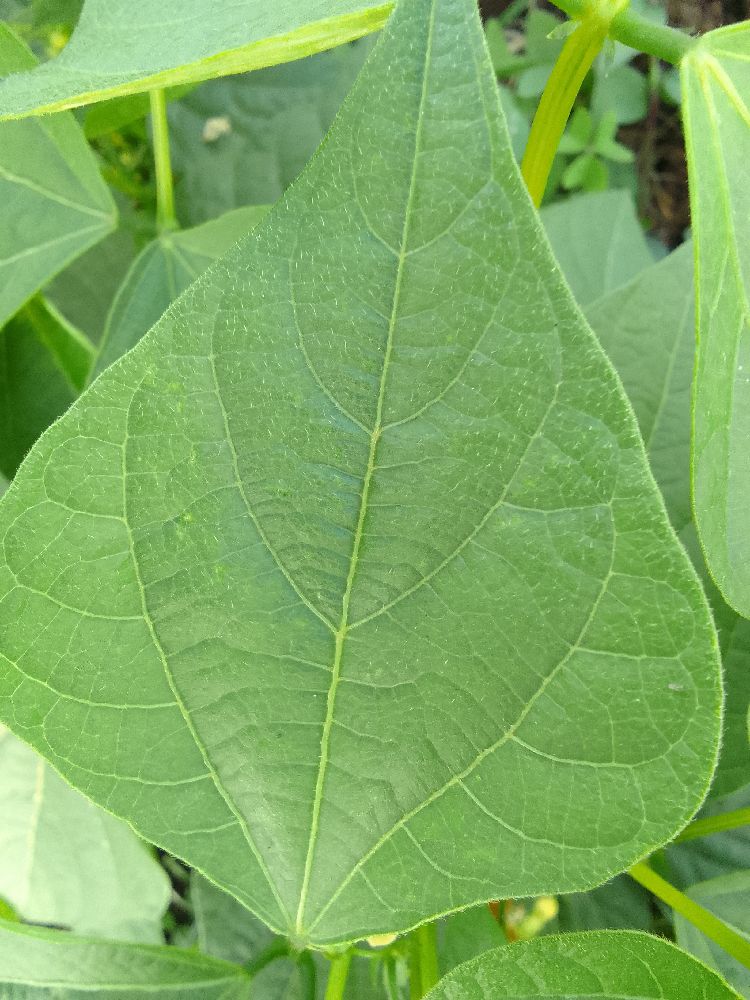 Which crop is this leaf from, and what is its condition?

common bean, healthy
